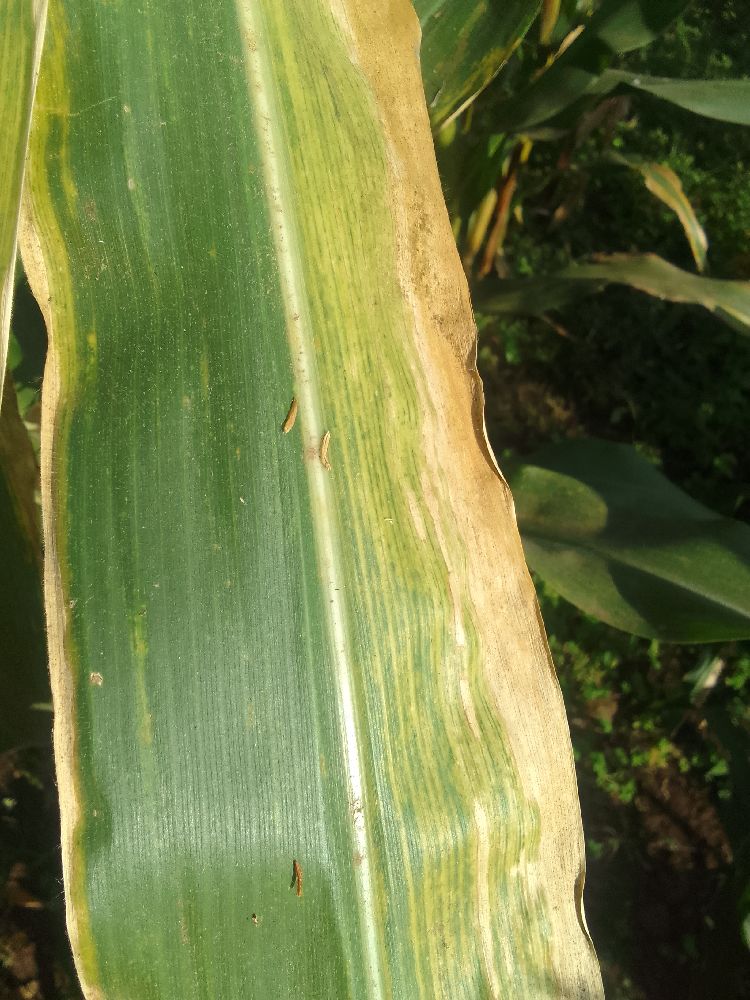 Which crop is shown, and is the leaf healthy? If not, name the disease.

maize, maize lethal necrosis
